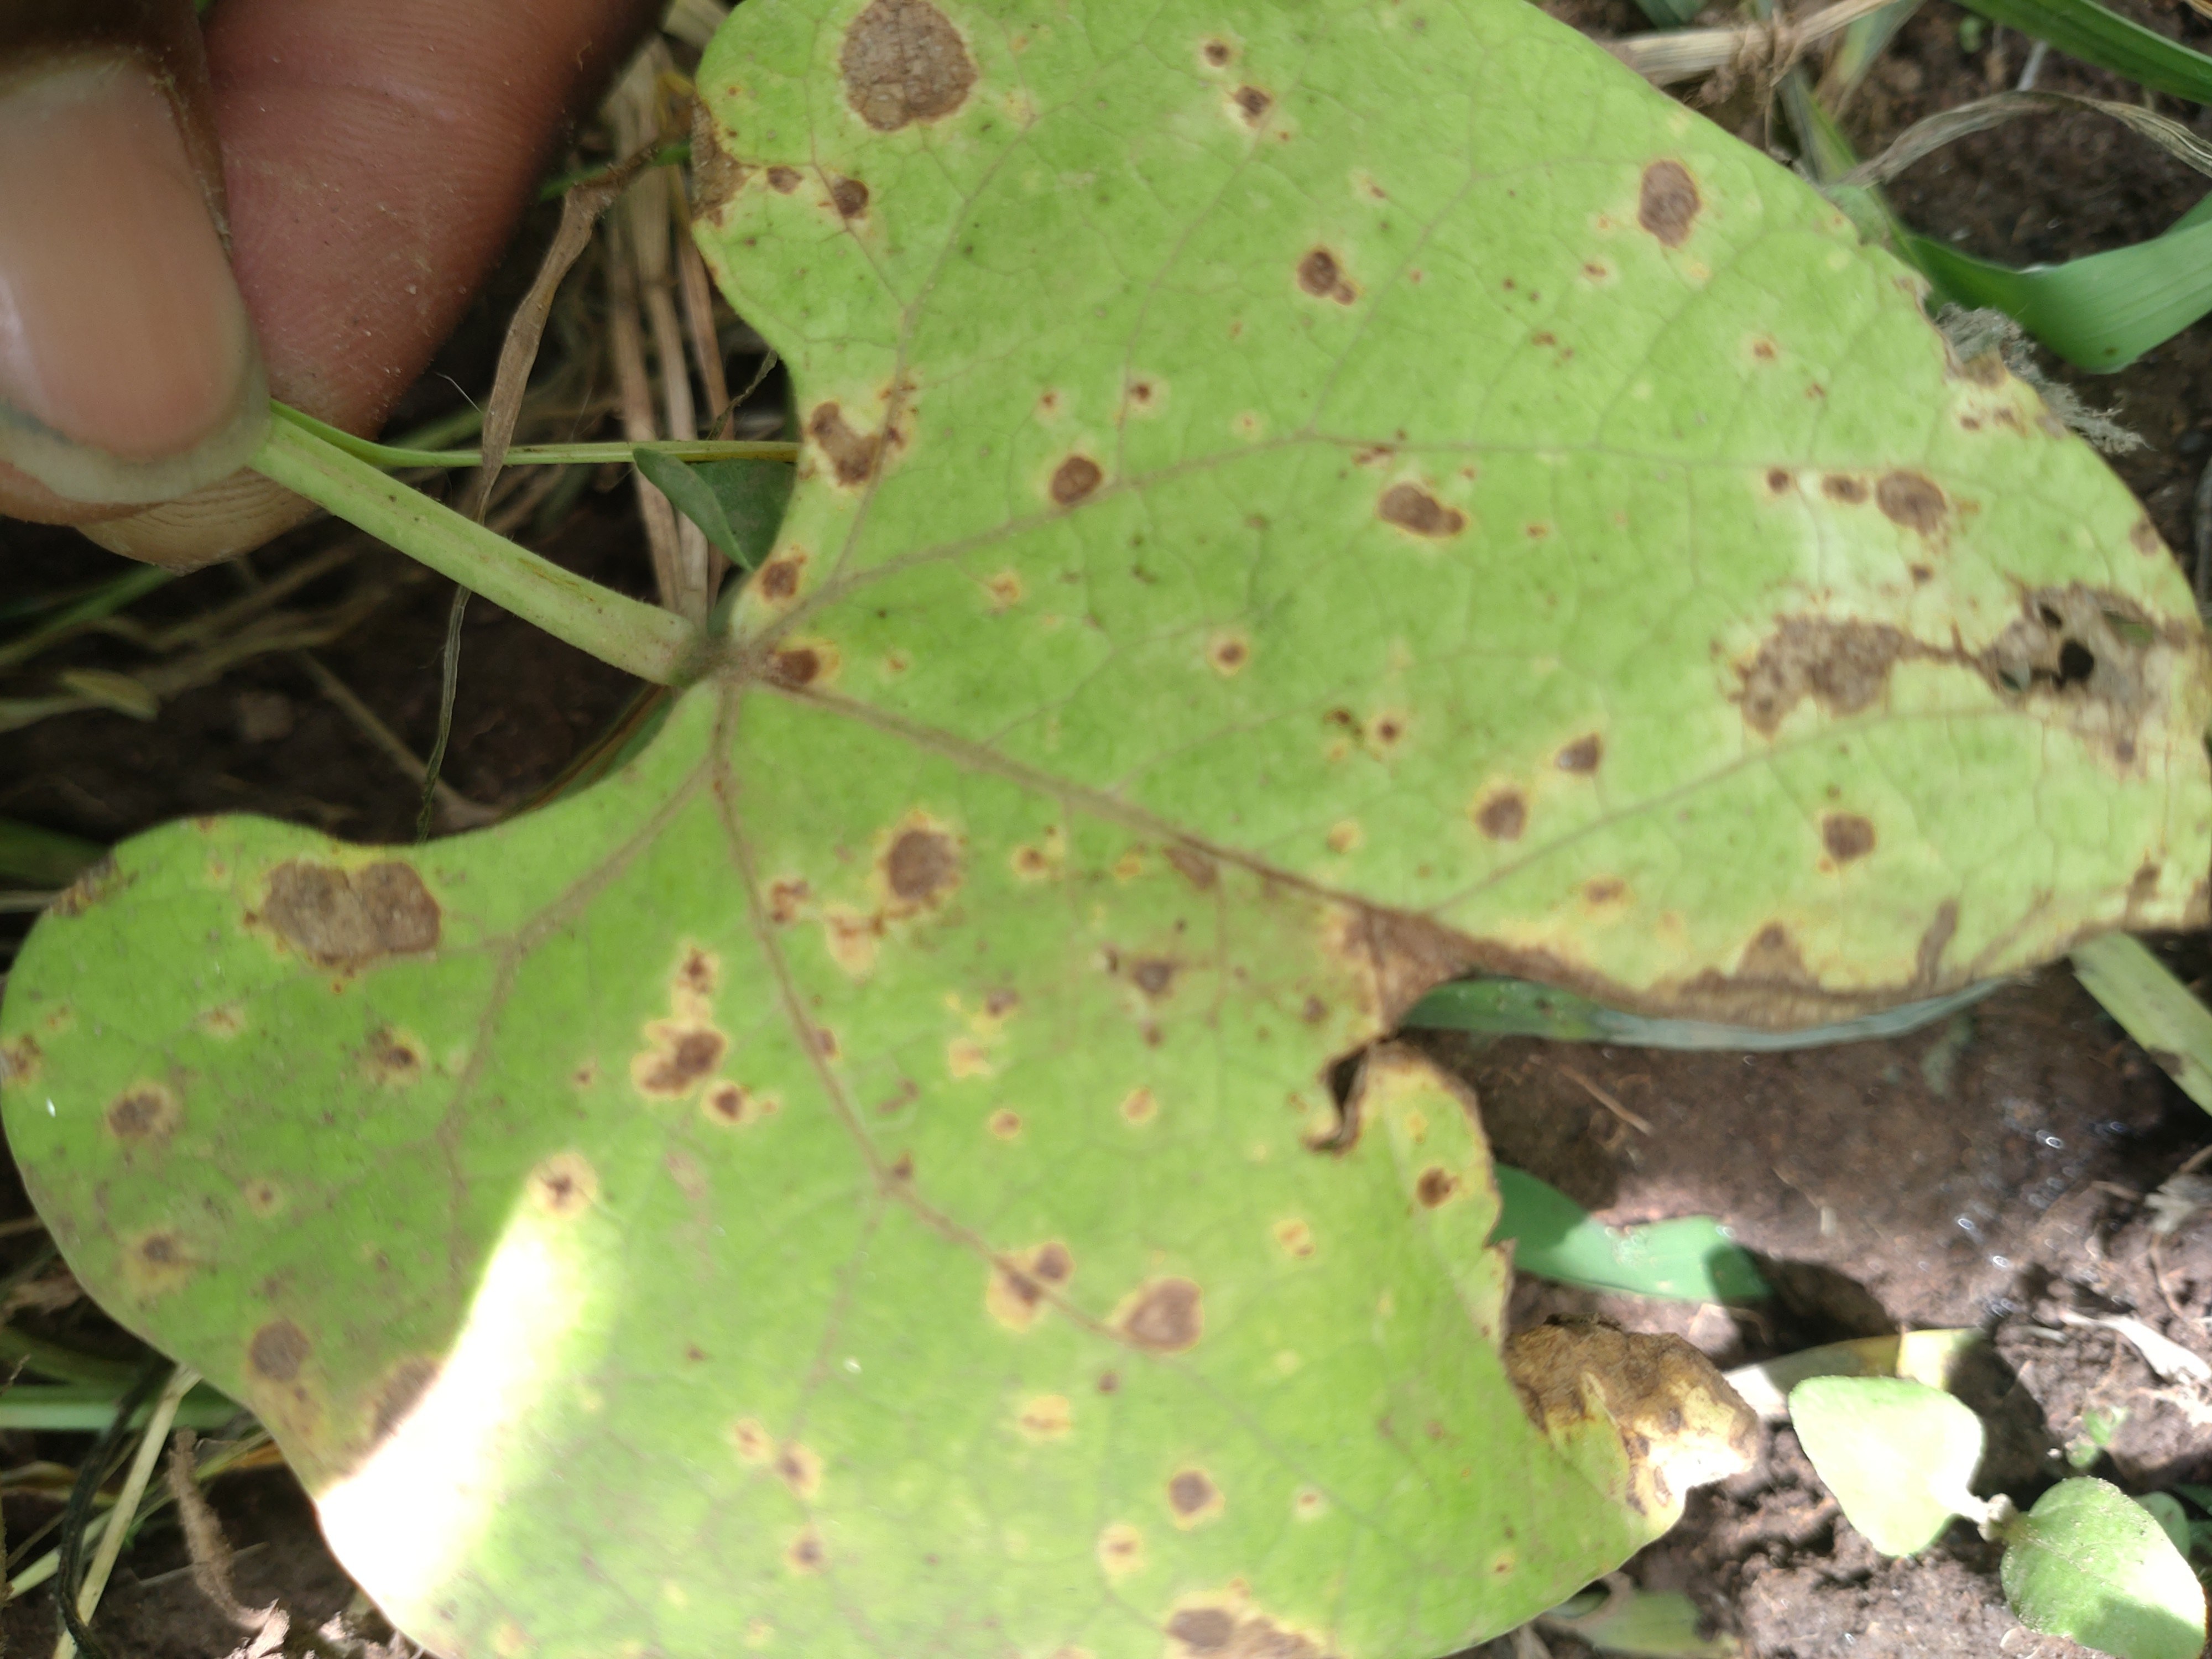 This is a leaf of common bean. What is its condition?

rust
